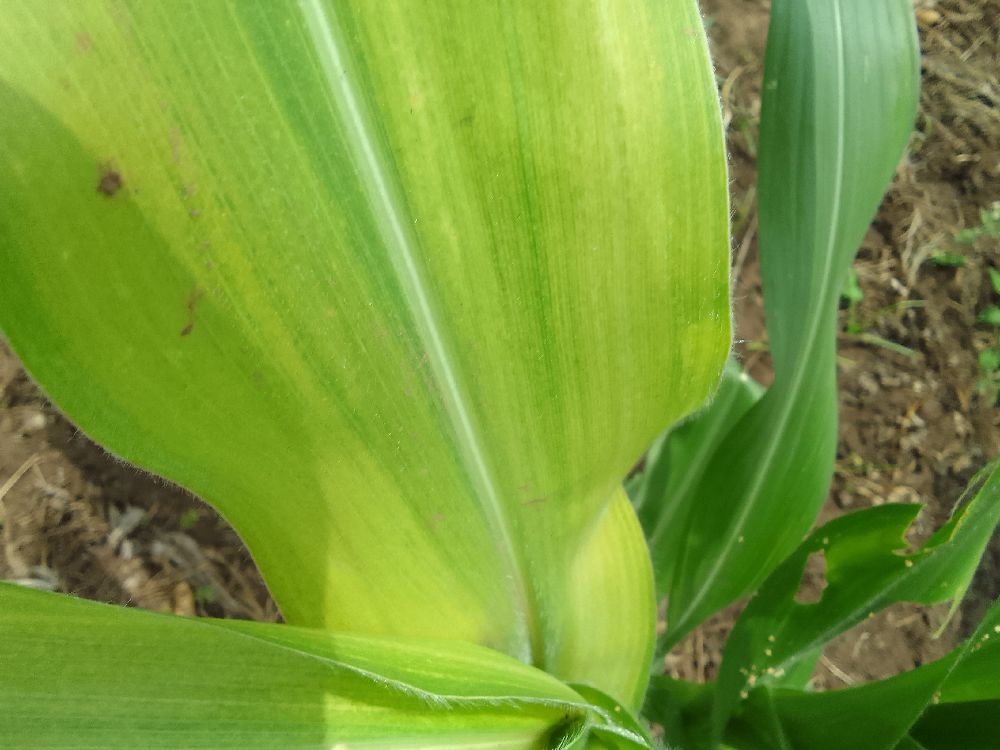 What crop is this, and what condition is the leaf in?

maize, maize lethal necrosis
